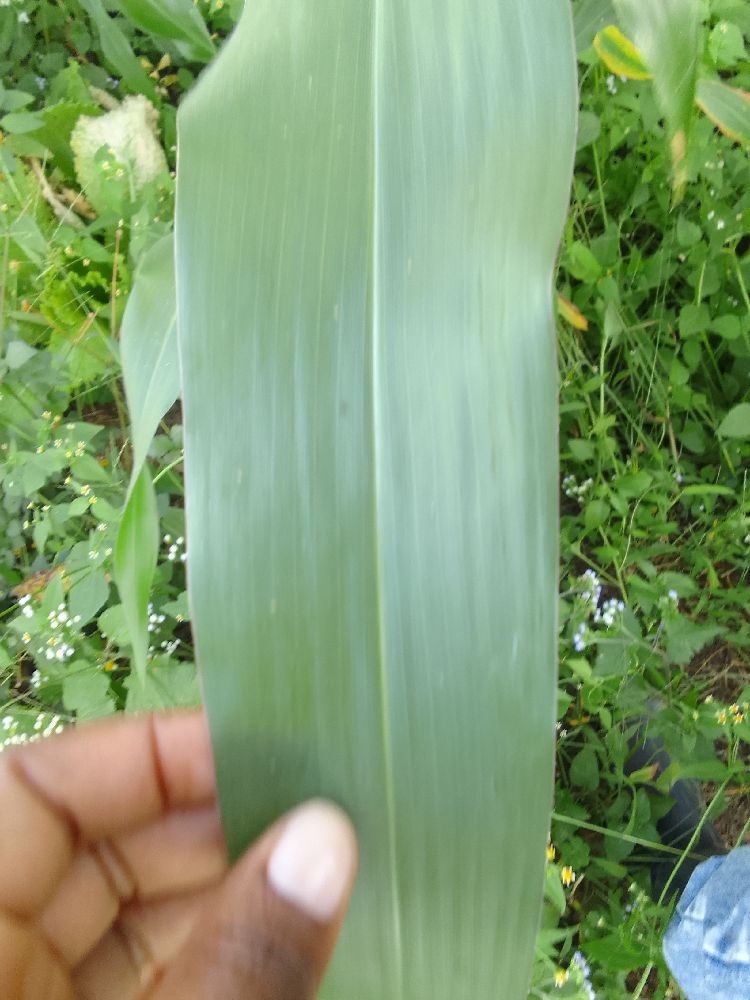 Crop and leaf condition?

maize, healthy
